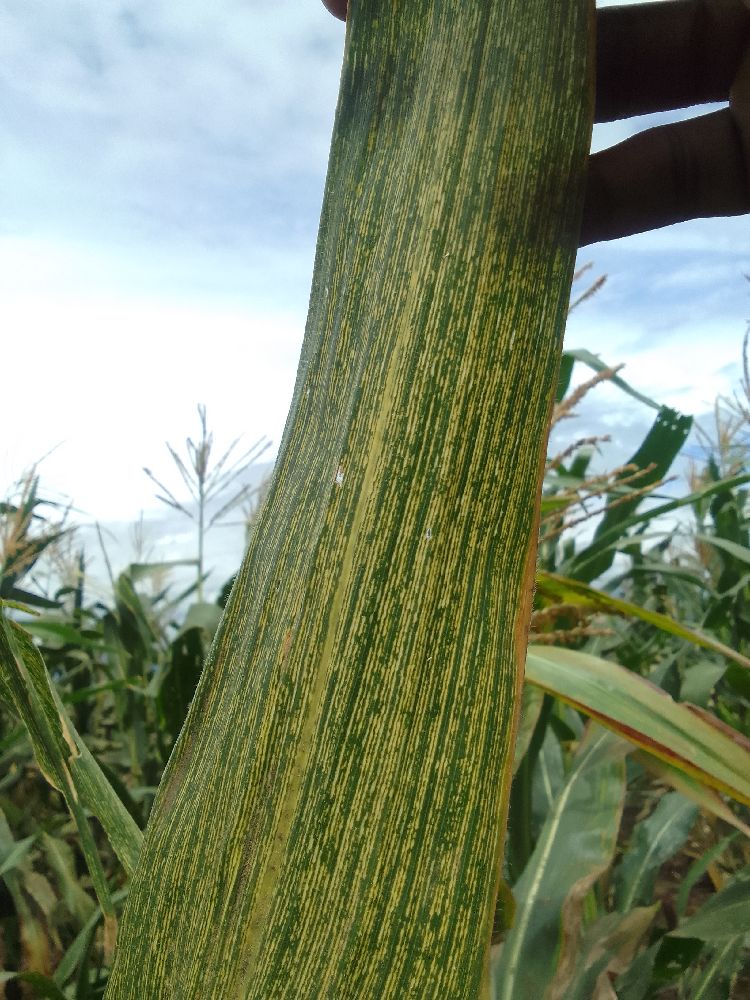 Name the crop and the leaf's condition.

maize, maize streak virus
